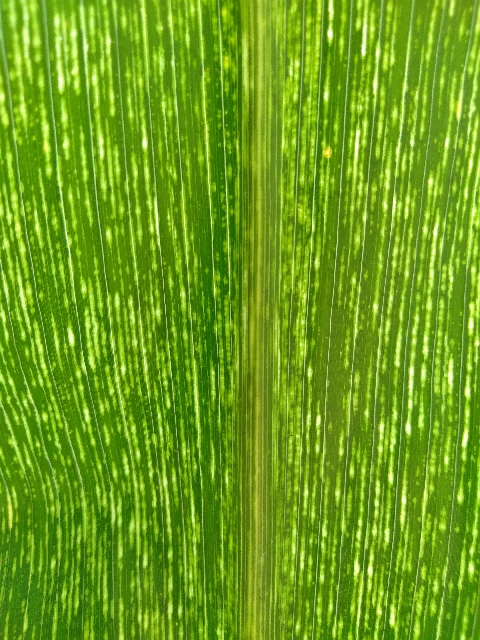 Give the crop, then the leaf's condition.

maize, maize streak virus
